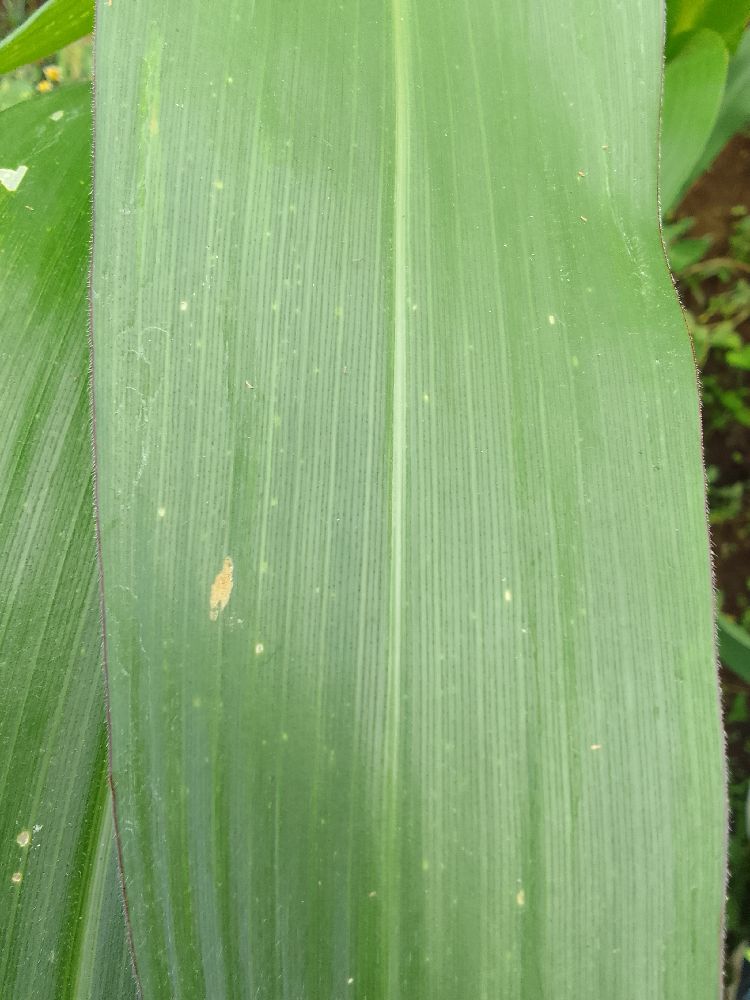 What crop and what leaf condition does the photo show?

maize, healthy
